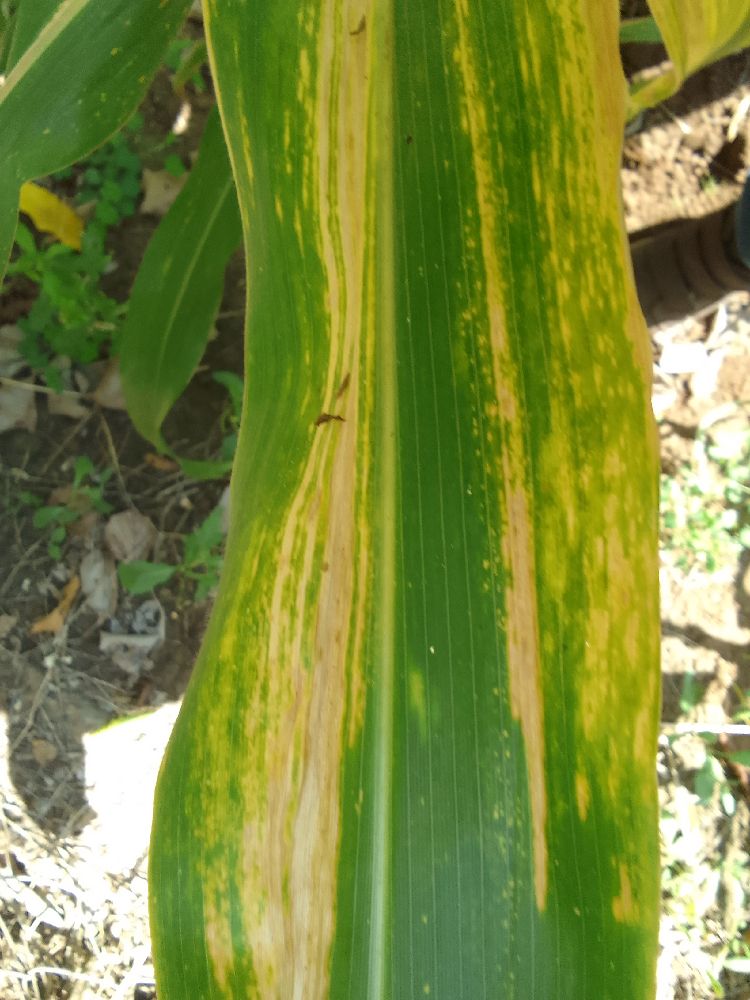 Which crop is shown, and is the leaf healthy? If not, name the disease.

maize, maize lethal necrosis
